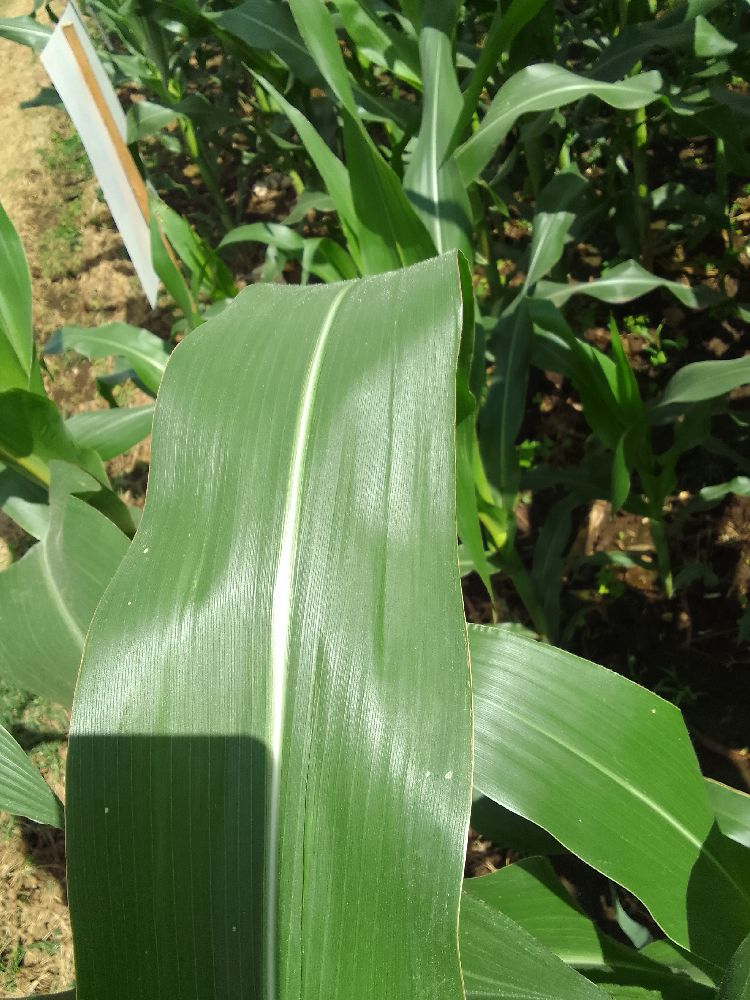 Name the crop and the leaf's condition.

maize, healthy
